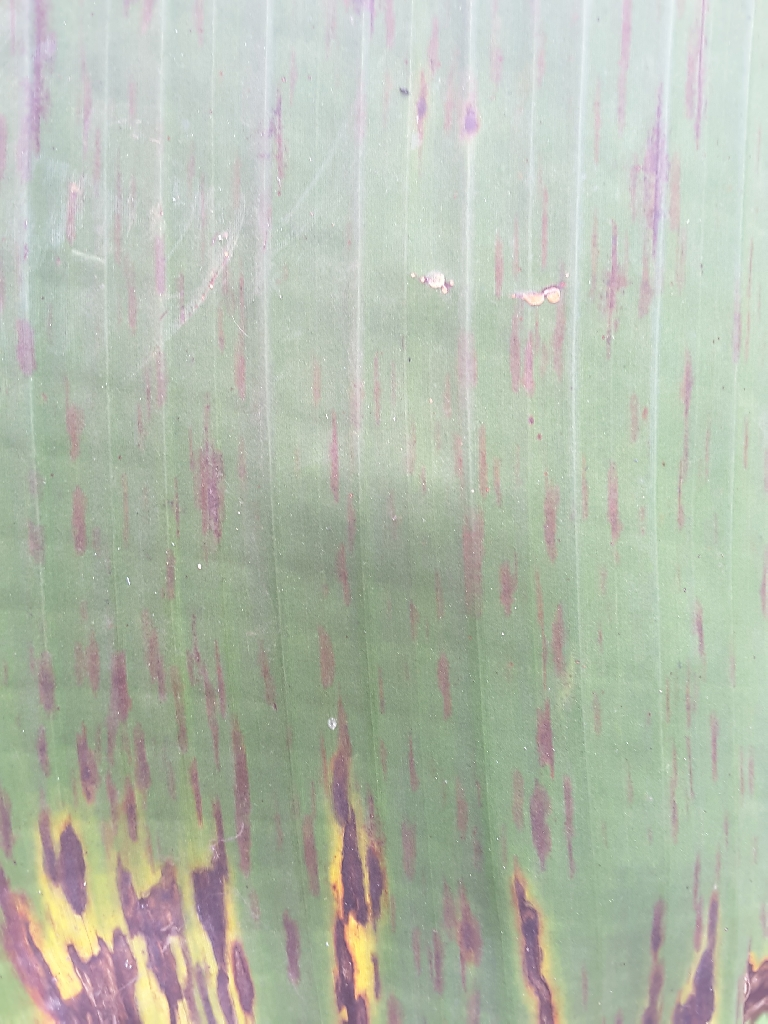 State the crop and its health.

banana, black sigatoka
